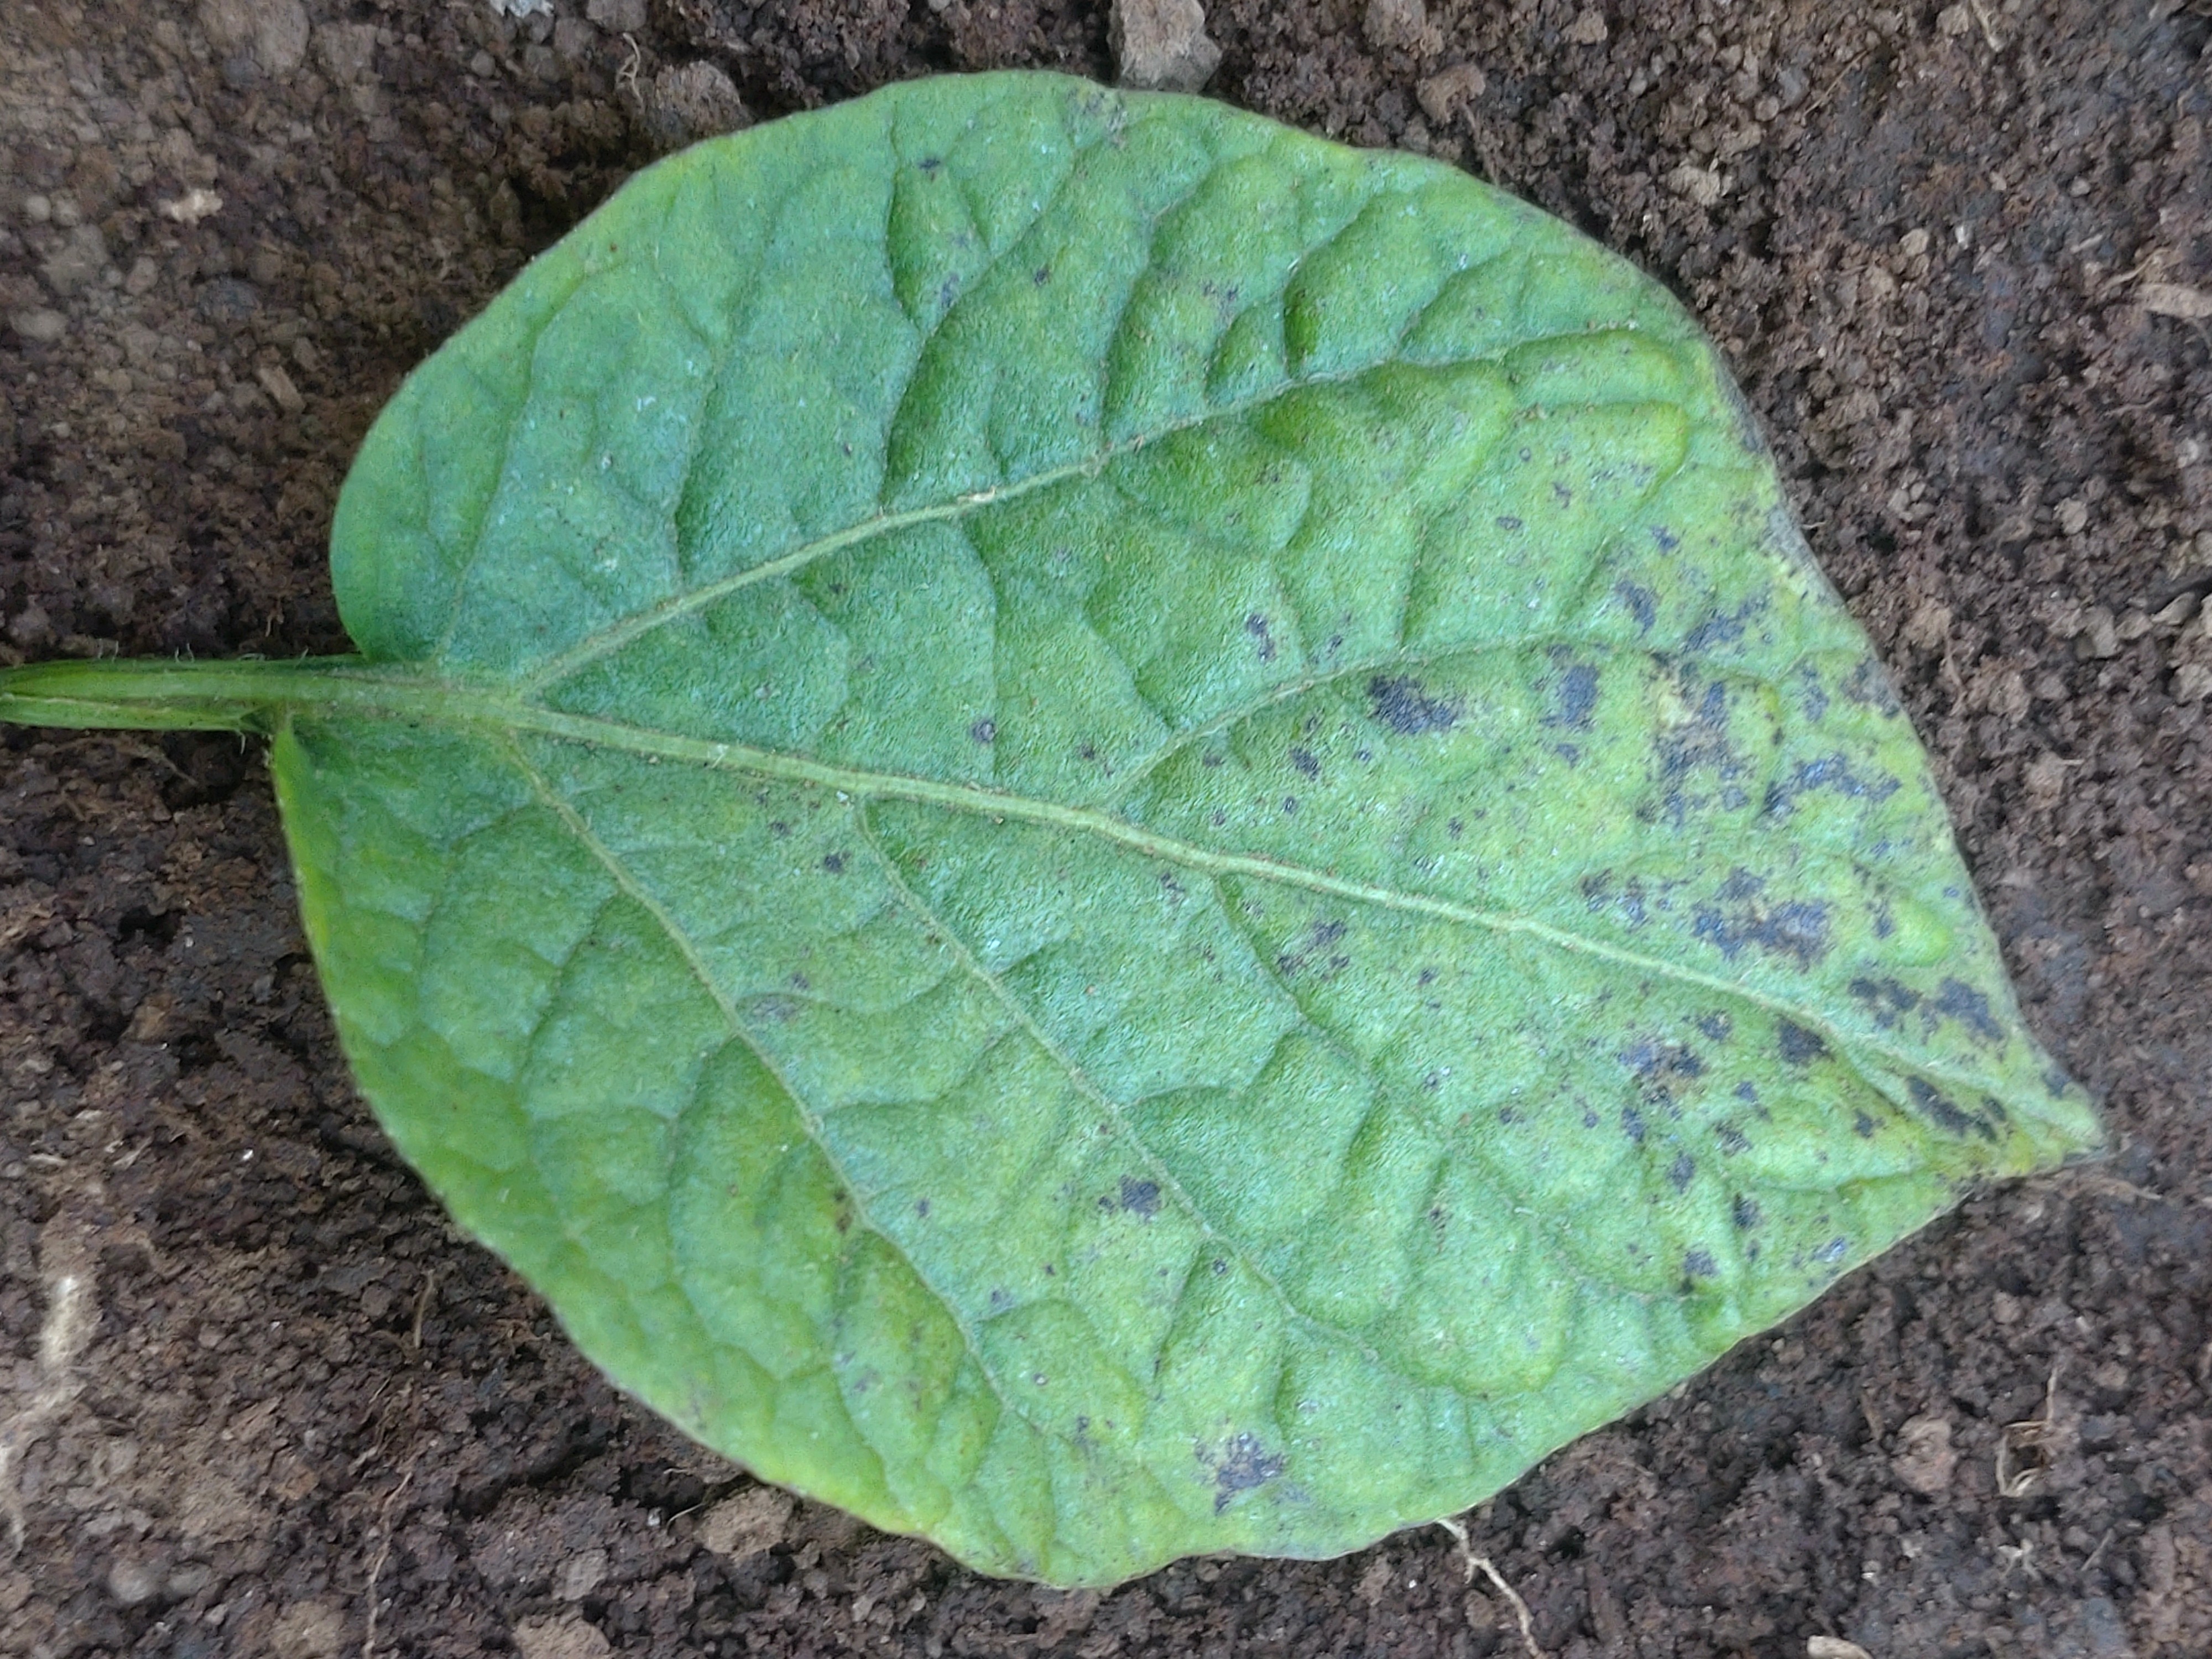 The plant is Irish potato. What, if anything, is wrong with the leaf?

late blight
